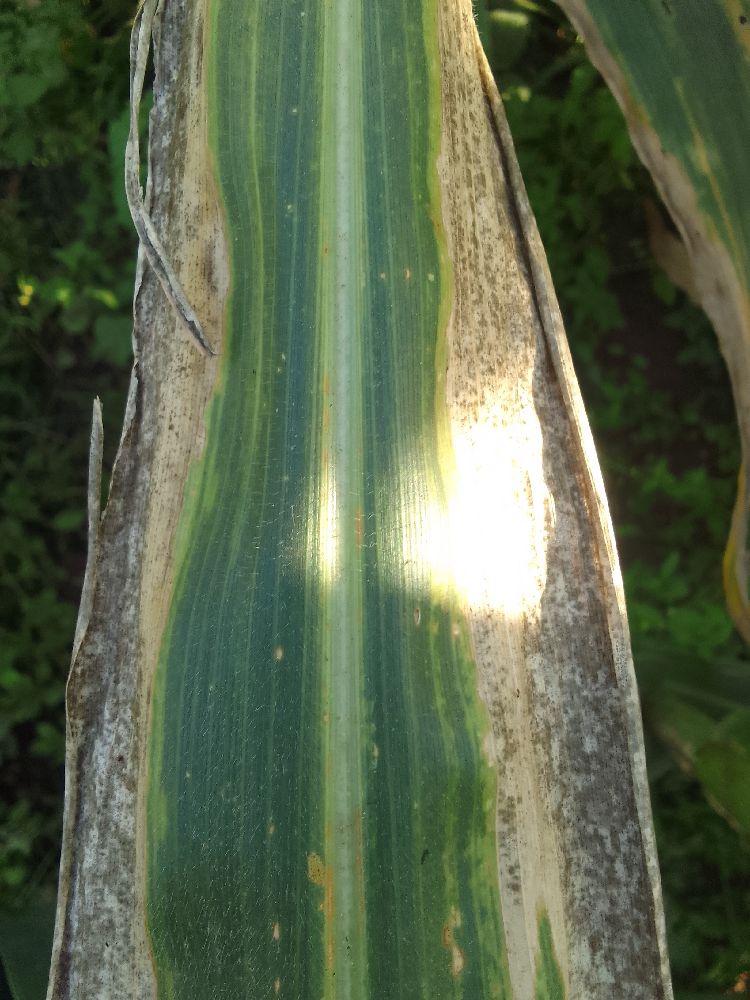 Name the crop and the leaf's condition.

maize, maize lethal necrosis
